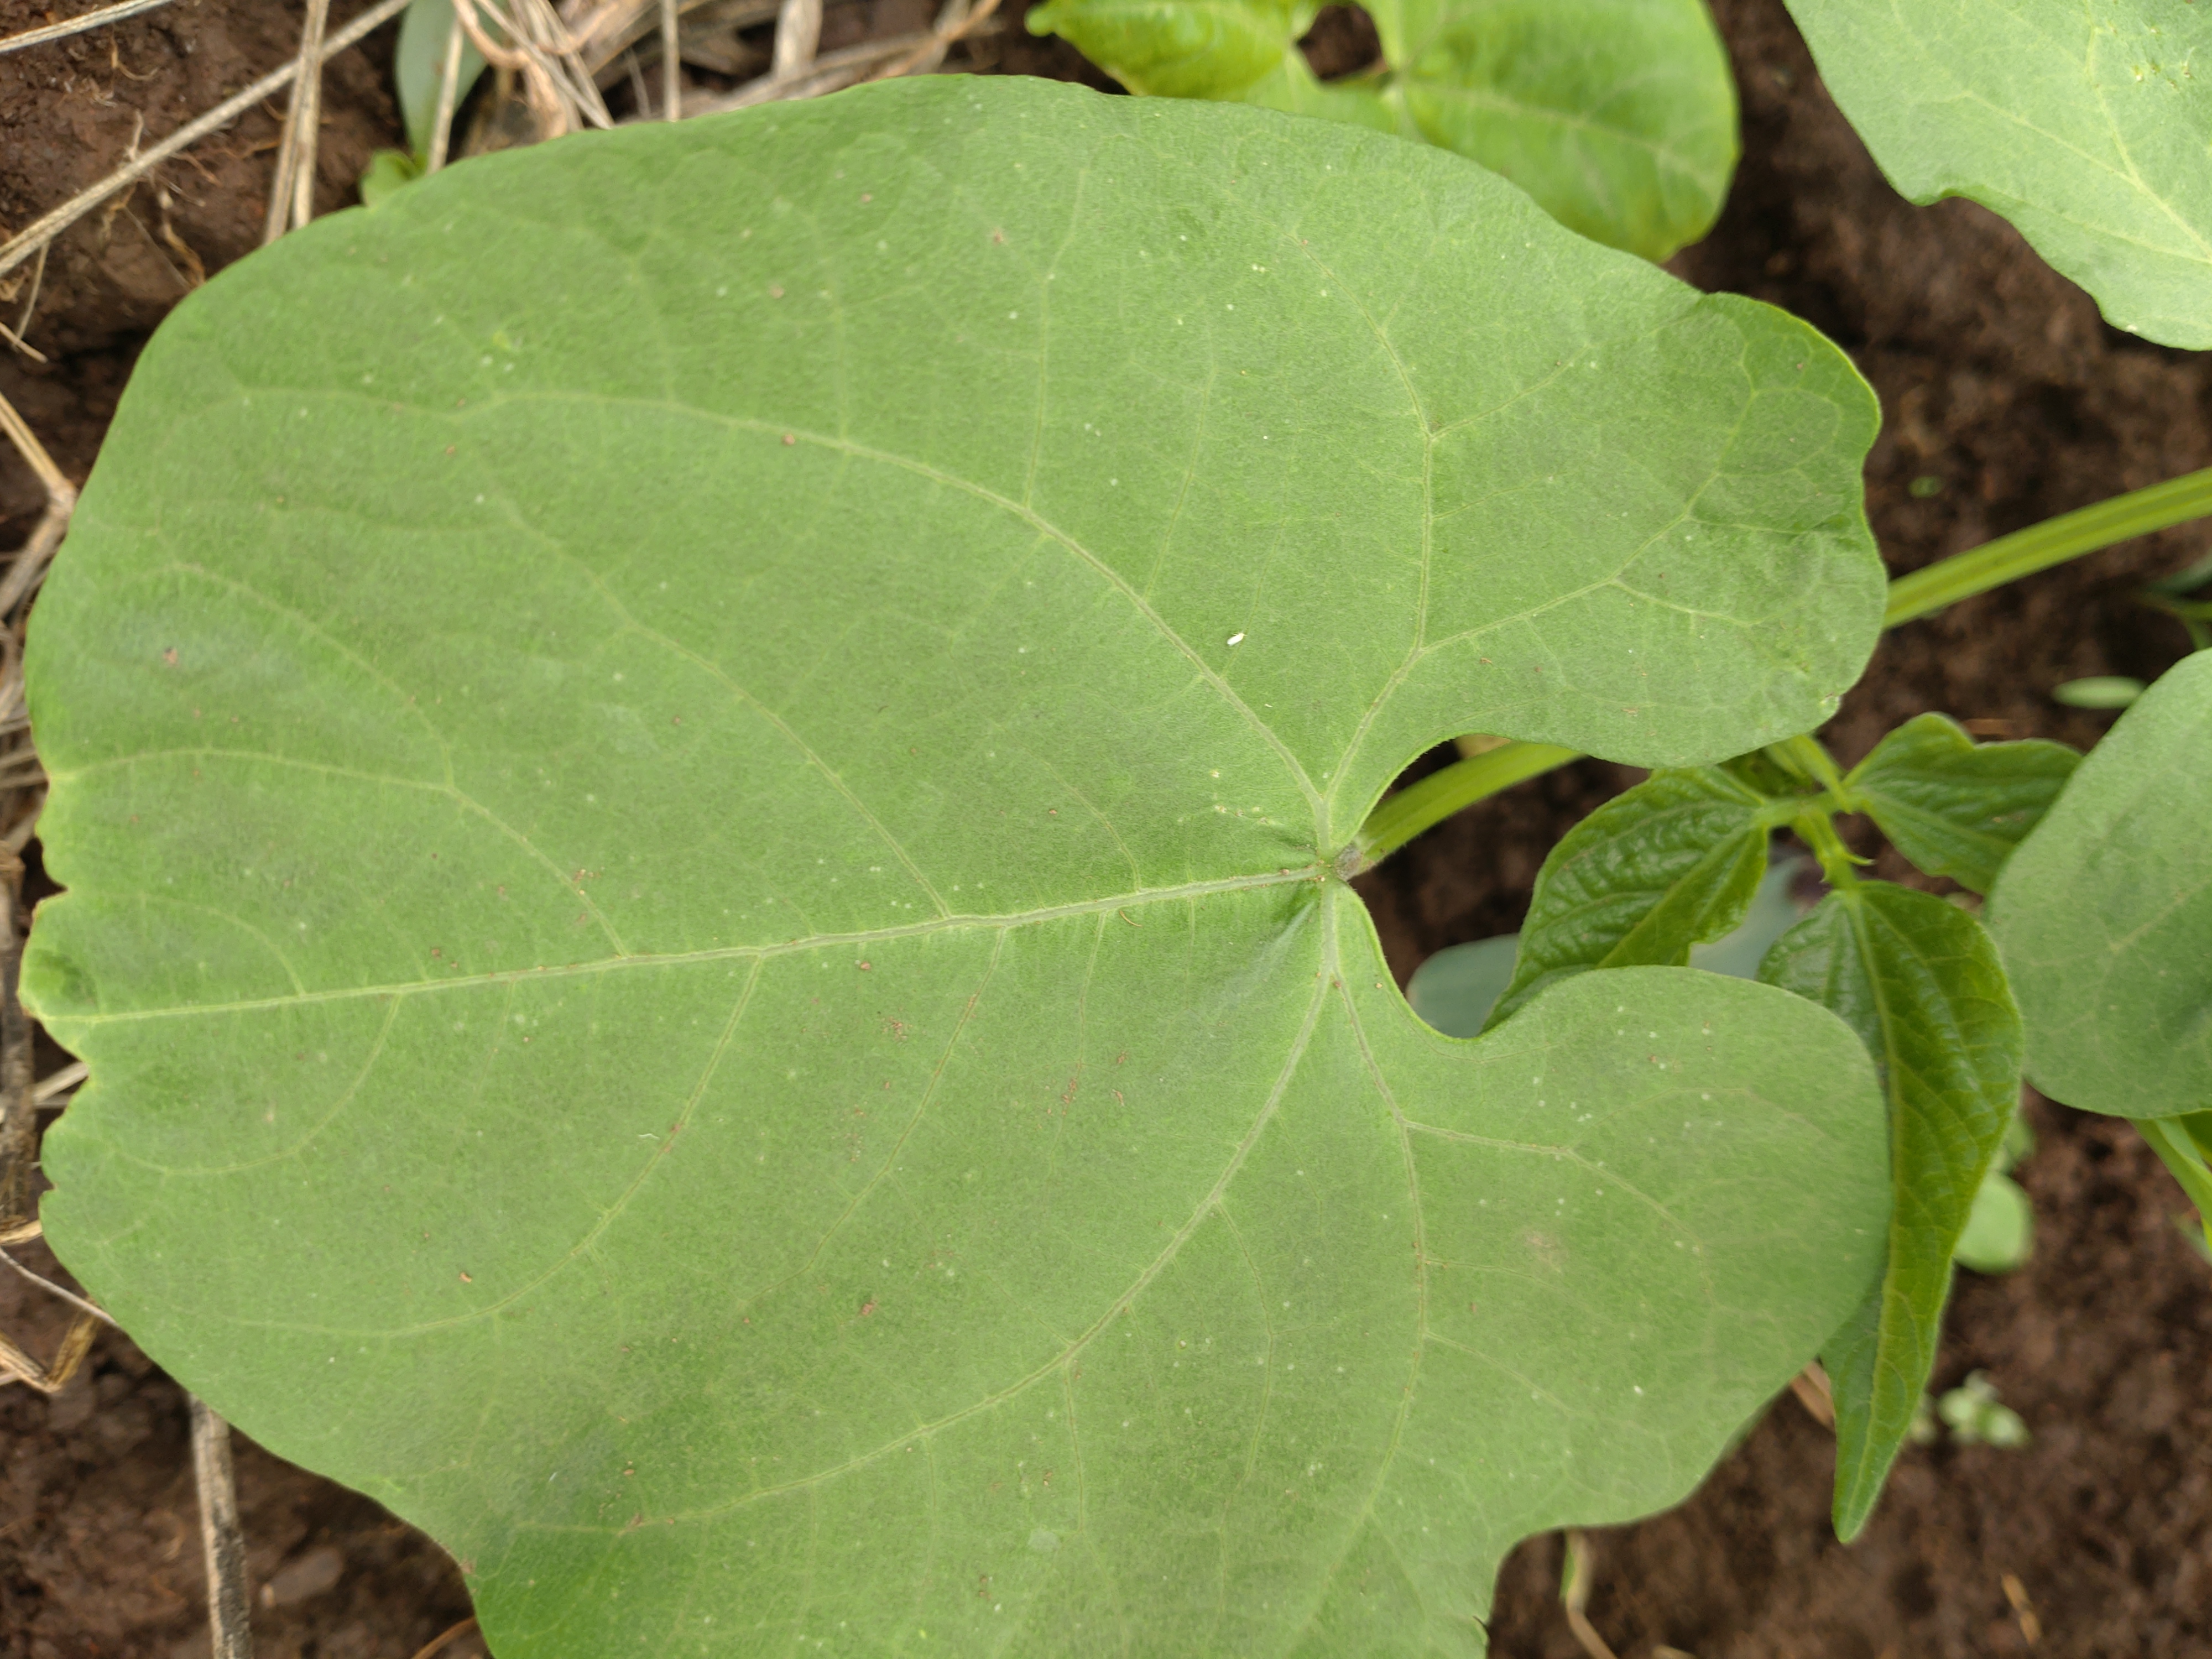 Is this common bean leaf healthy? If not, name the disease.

healthy
